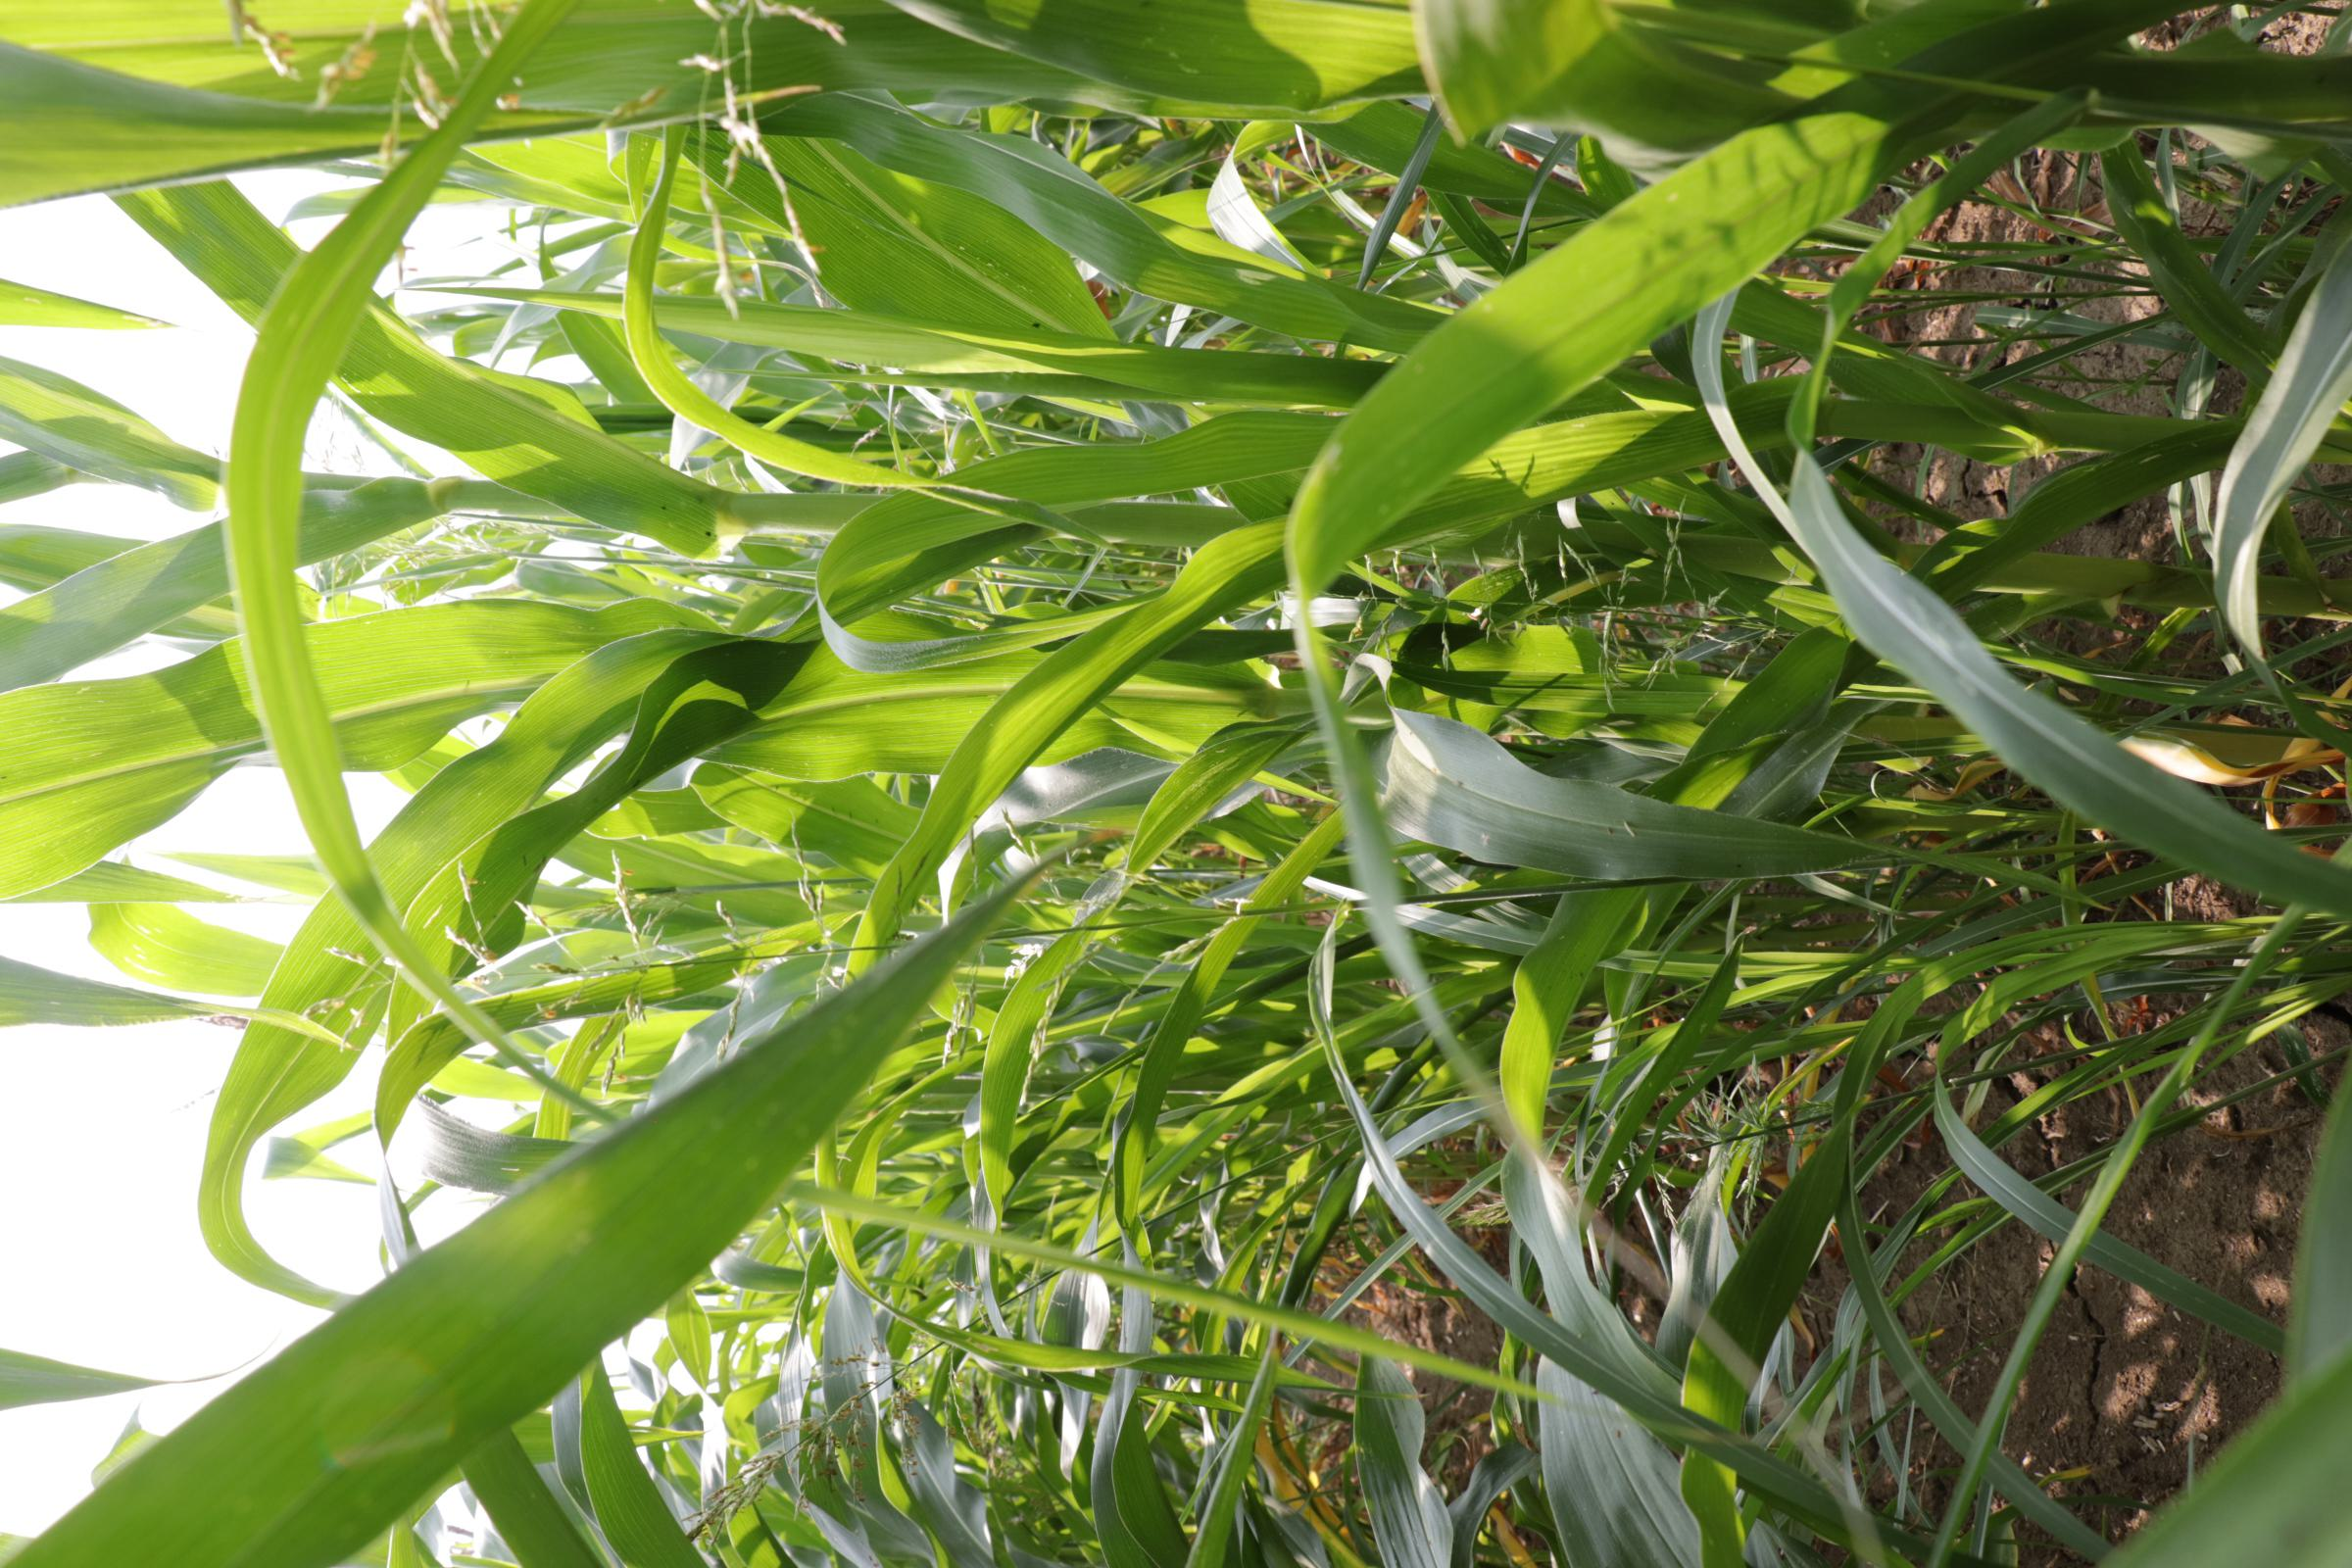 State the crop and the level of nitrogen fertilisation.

maize, full nitrogen fertilisation
